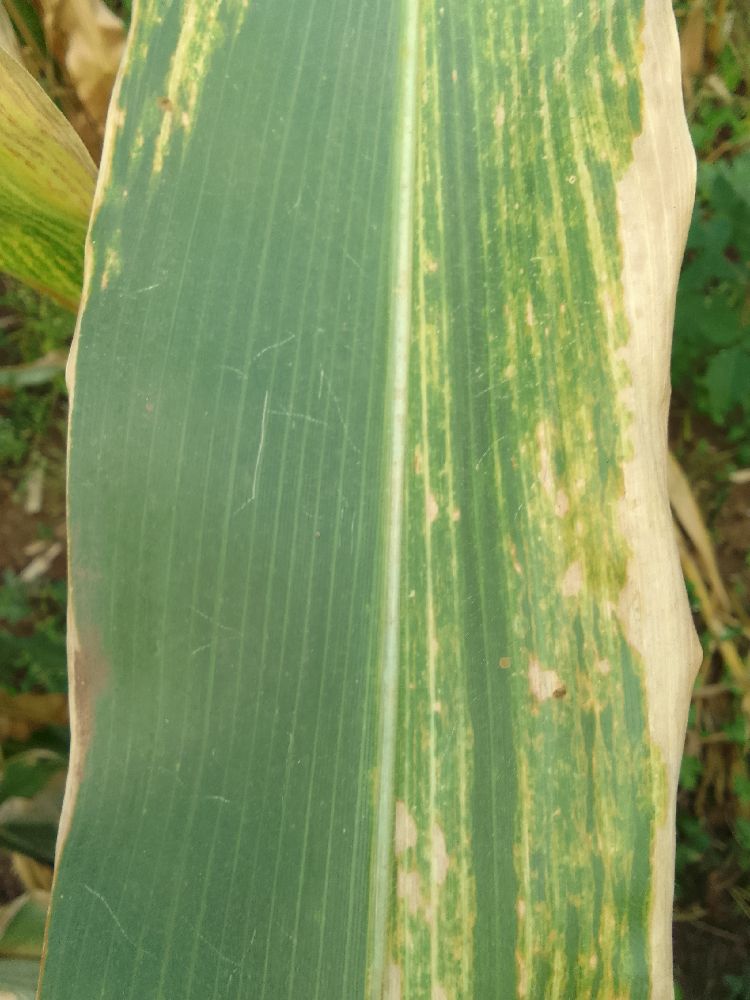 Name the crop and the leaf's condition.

maize, maize lethal necrosis
